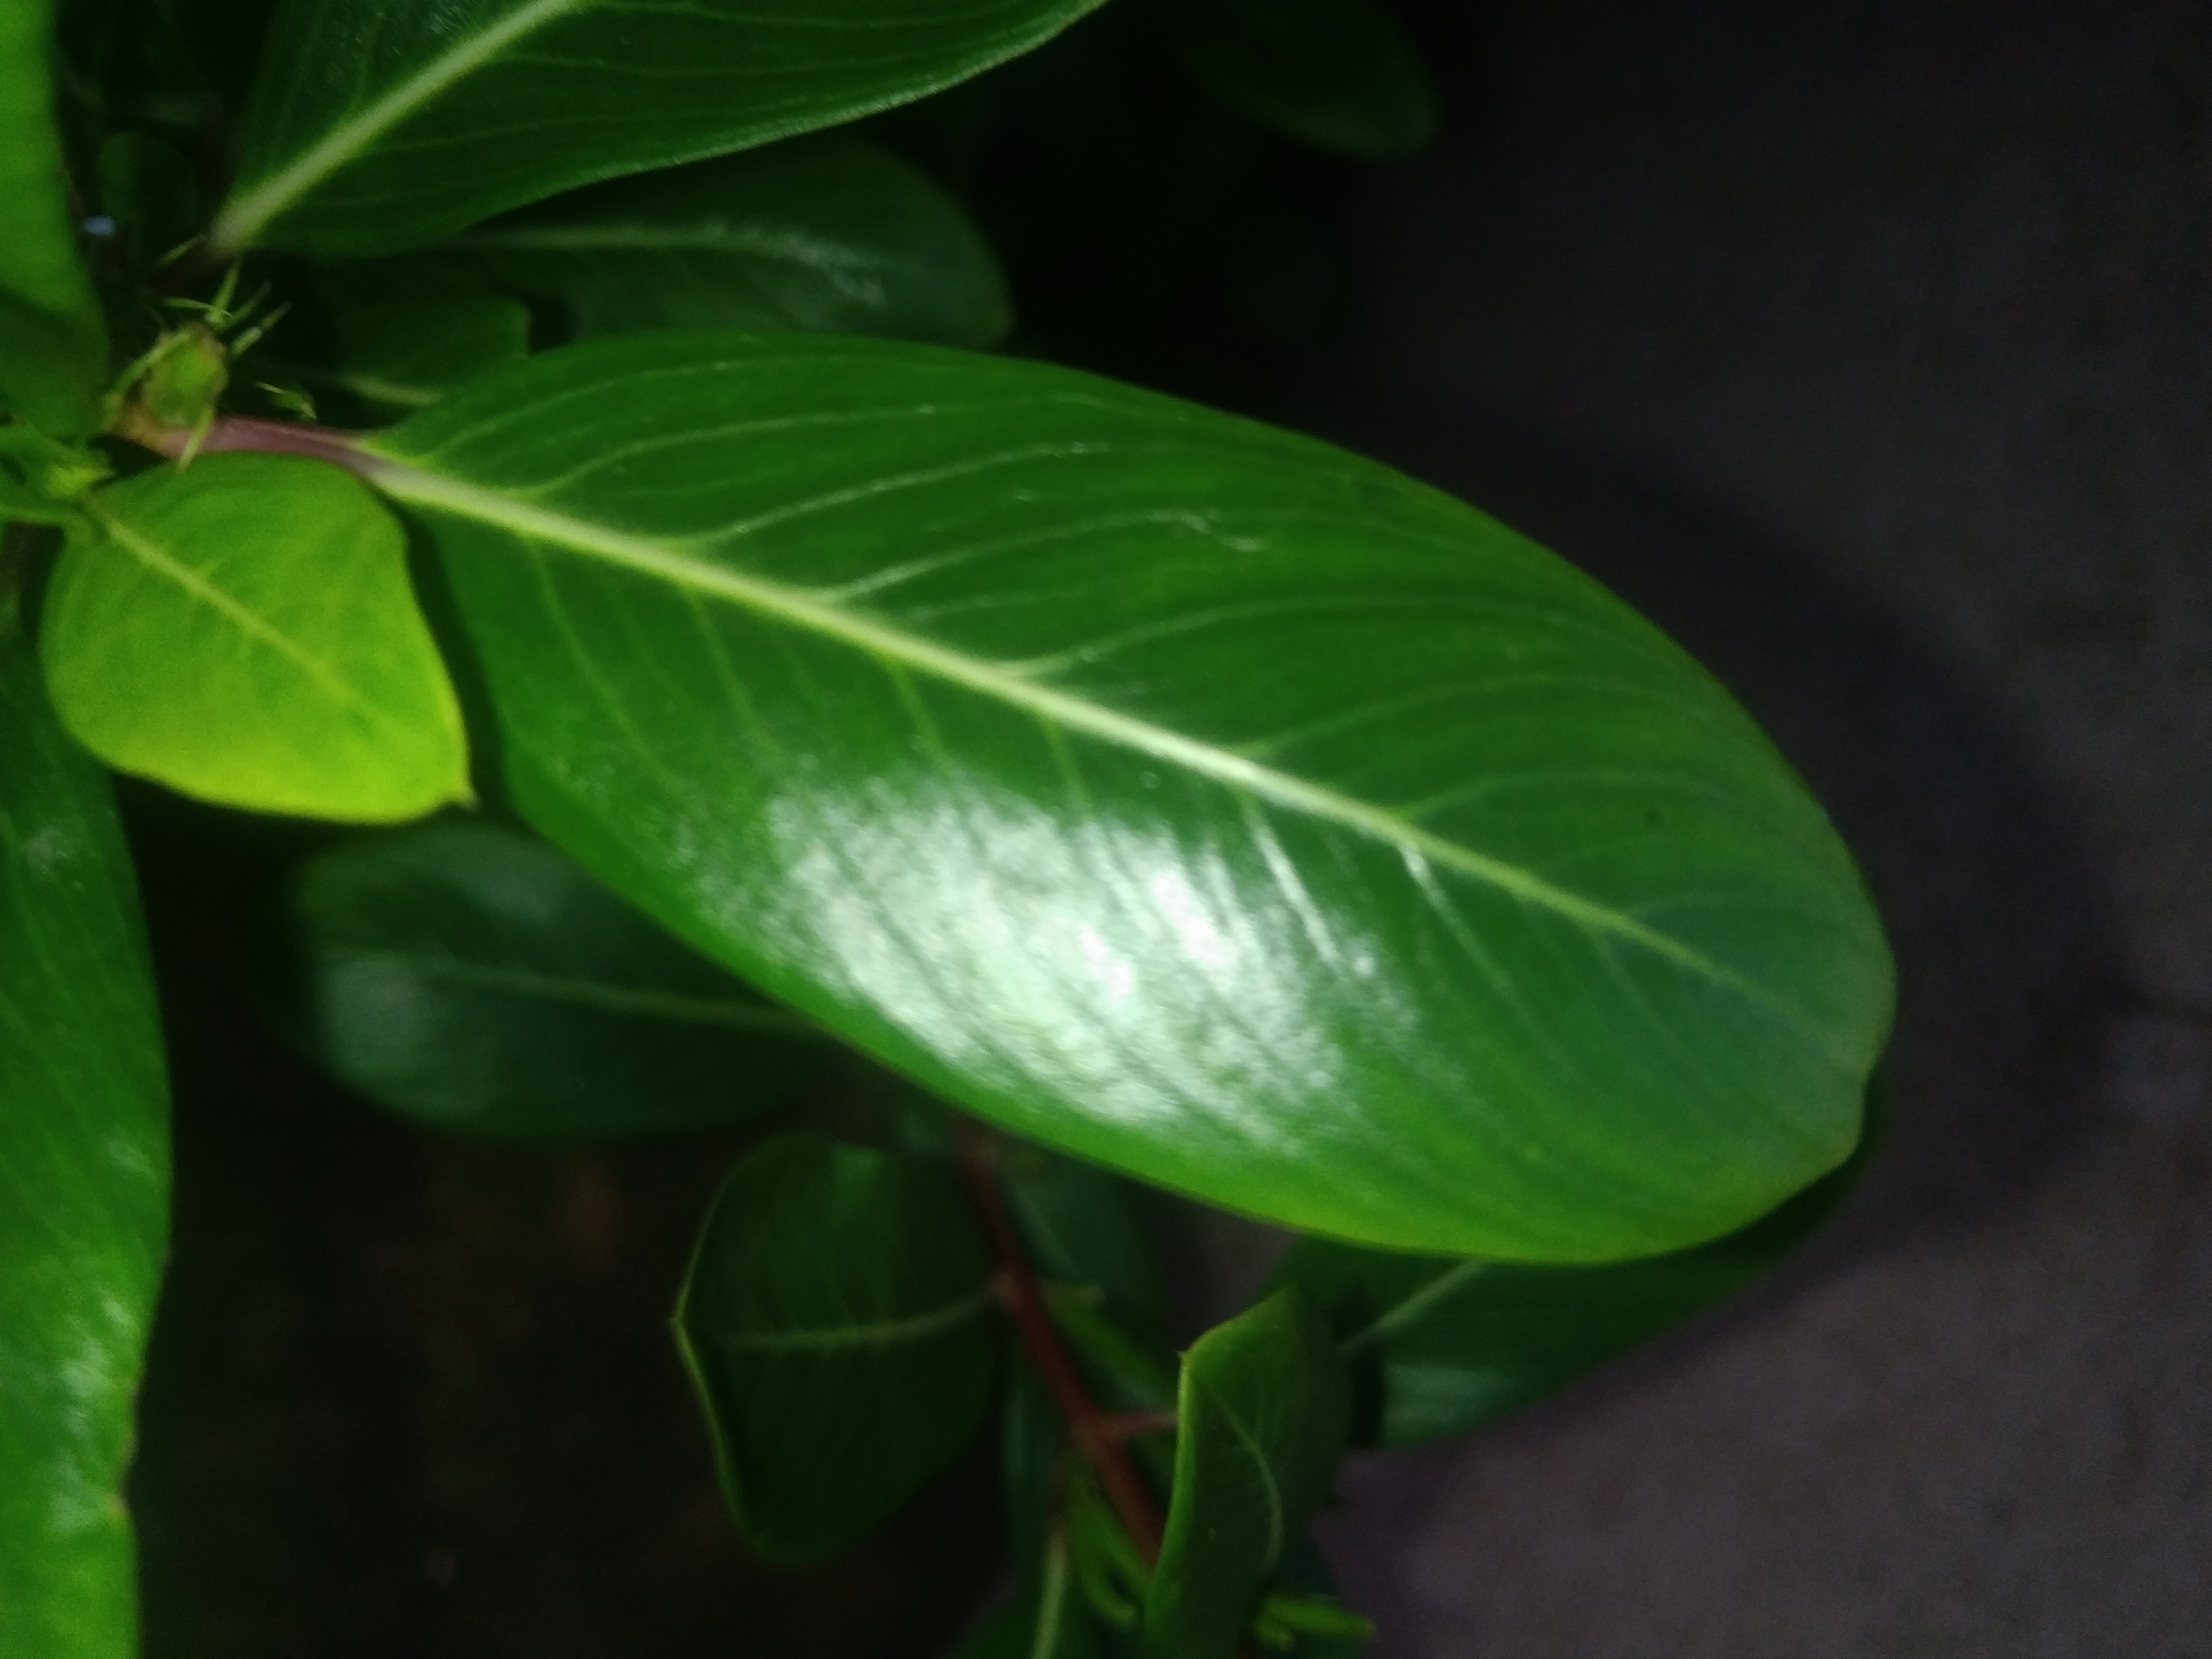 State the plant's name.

rose periwinkle
